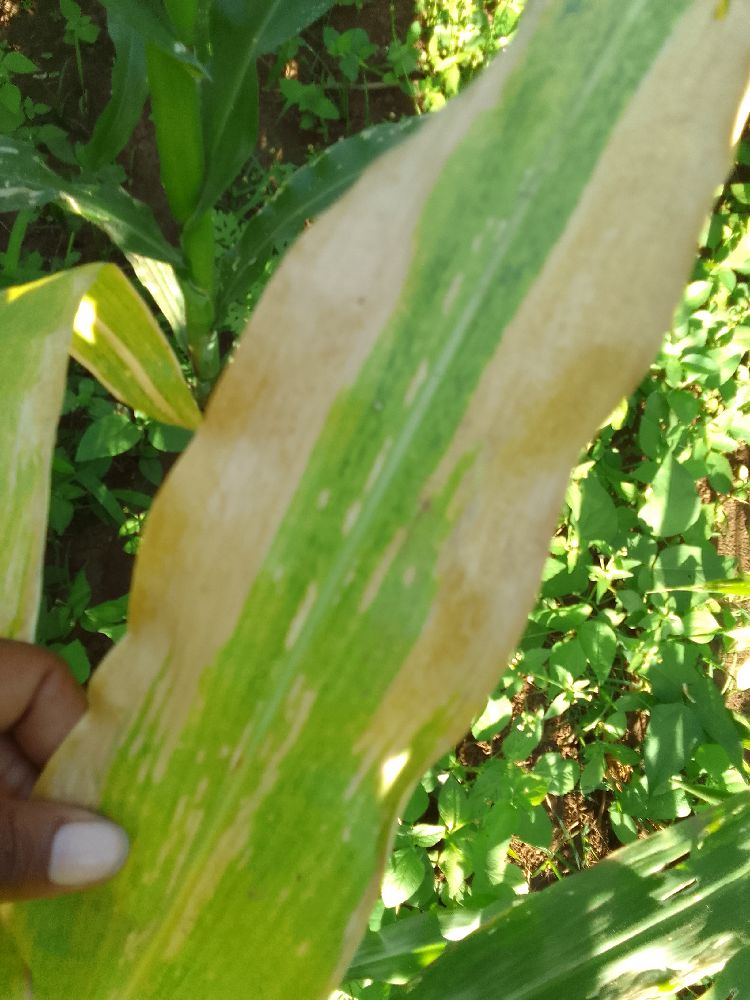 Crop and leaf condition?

maize, maize lethal necrosis
